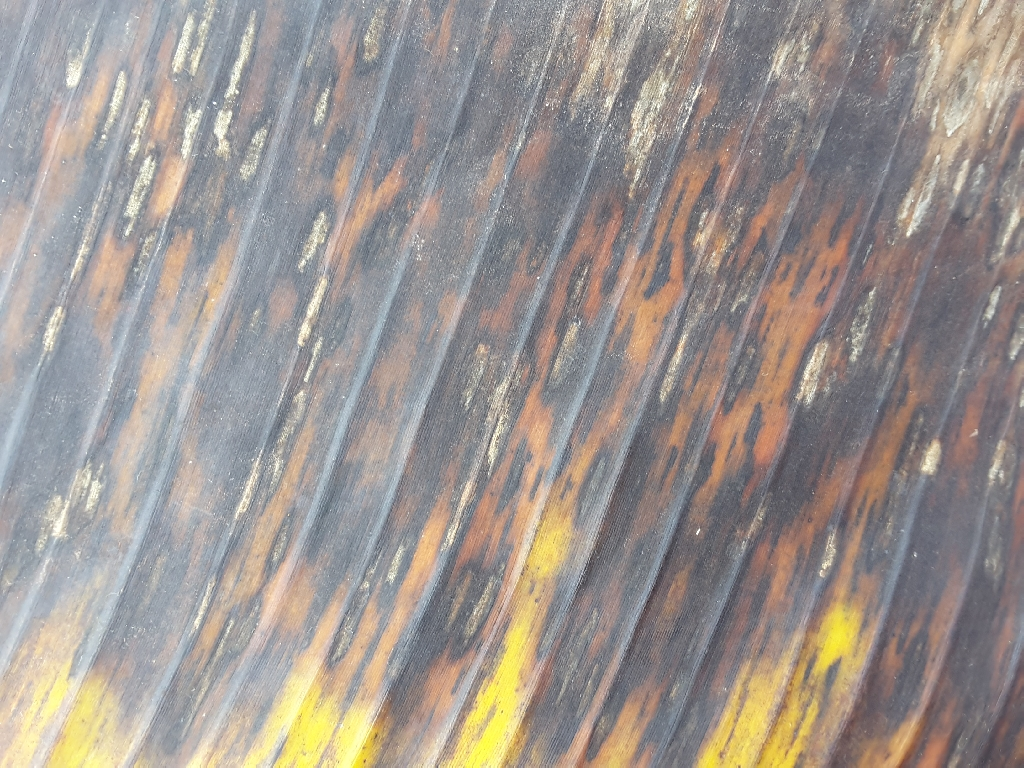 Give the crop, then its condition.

banana, black sigatoka
